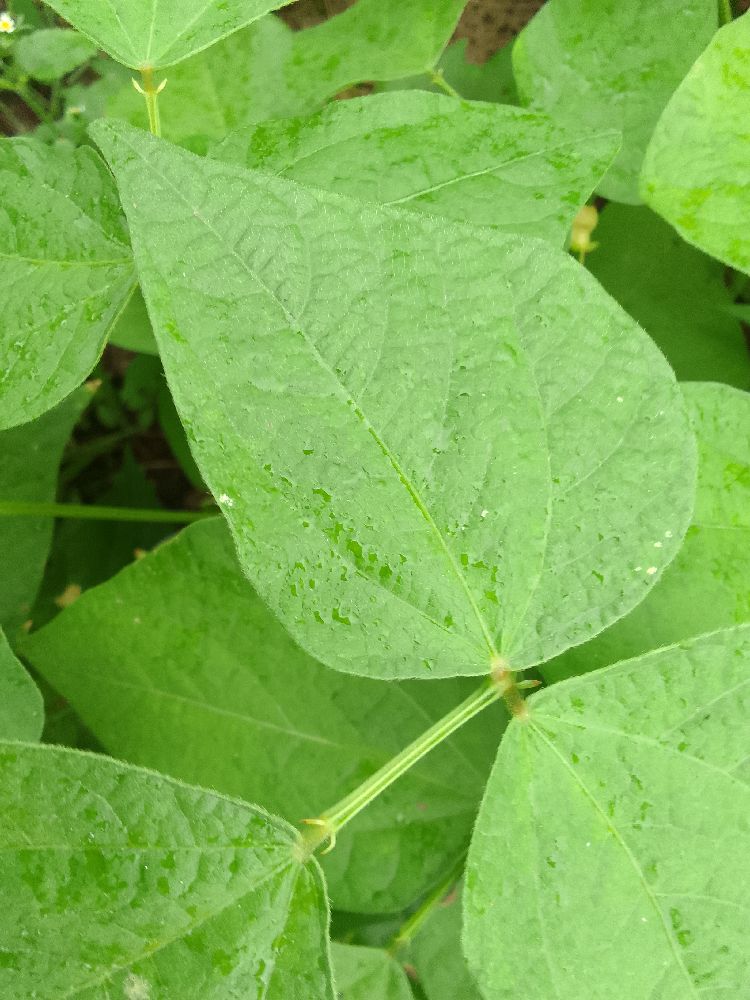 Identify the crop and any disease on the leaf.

common bean, healthy
